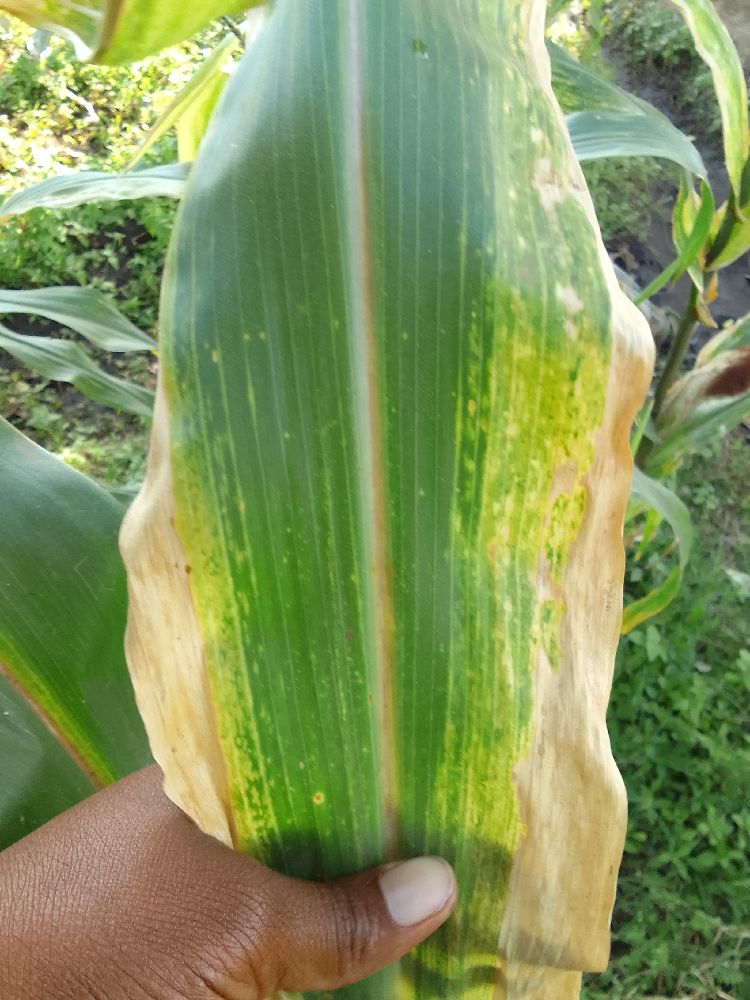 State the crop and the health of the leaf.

maize, maize lethal necrosis
